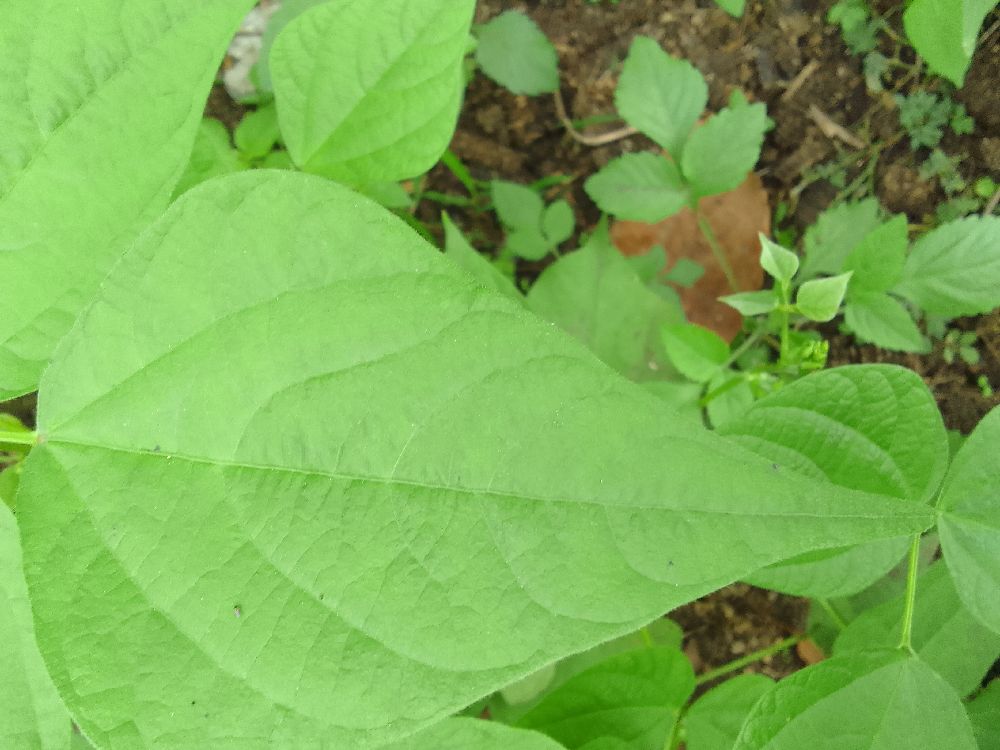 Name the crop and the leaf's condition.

common bean, healthy
